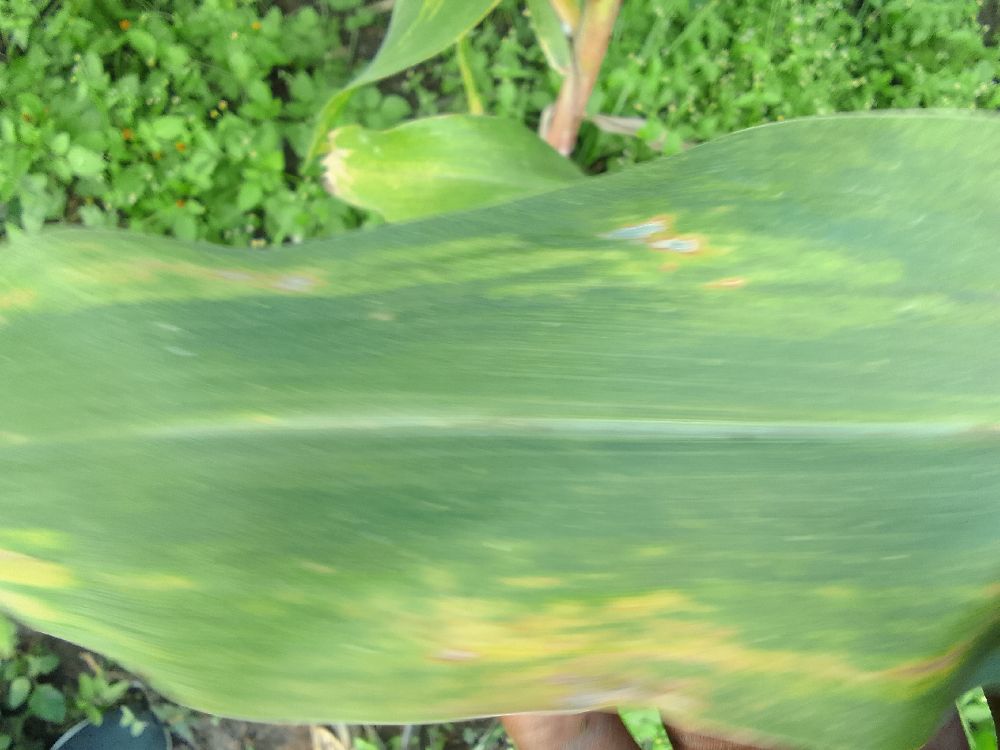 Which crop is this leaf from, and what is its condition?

maize, maize lethal necrosis
